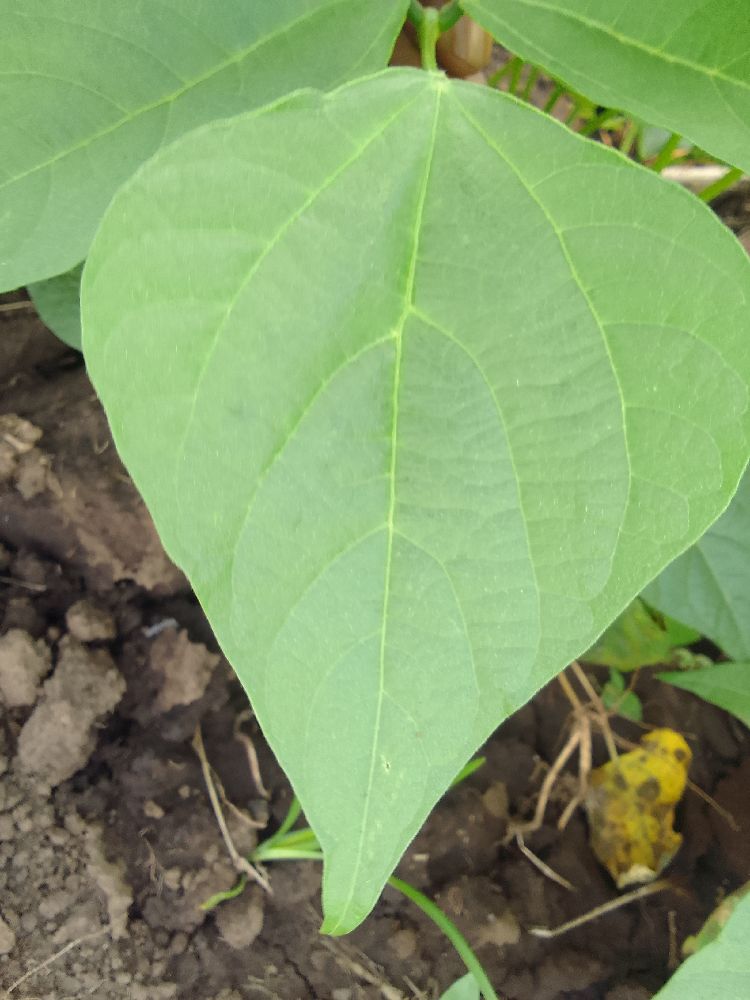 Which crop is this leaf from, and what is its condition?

common bean, healthy
